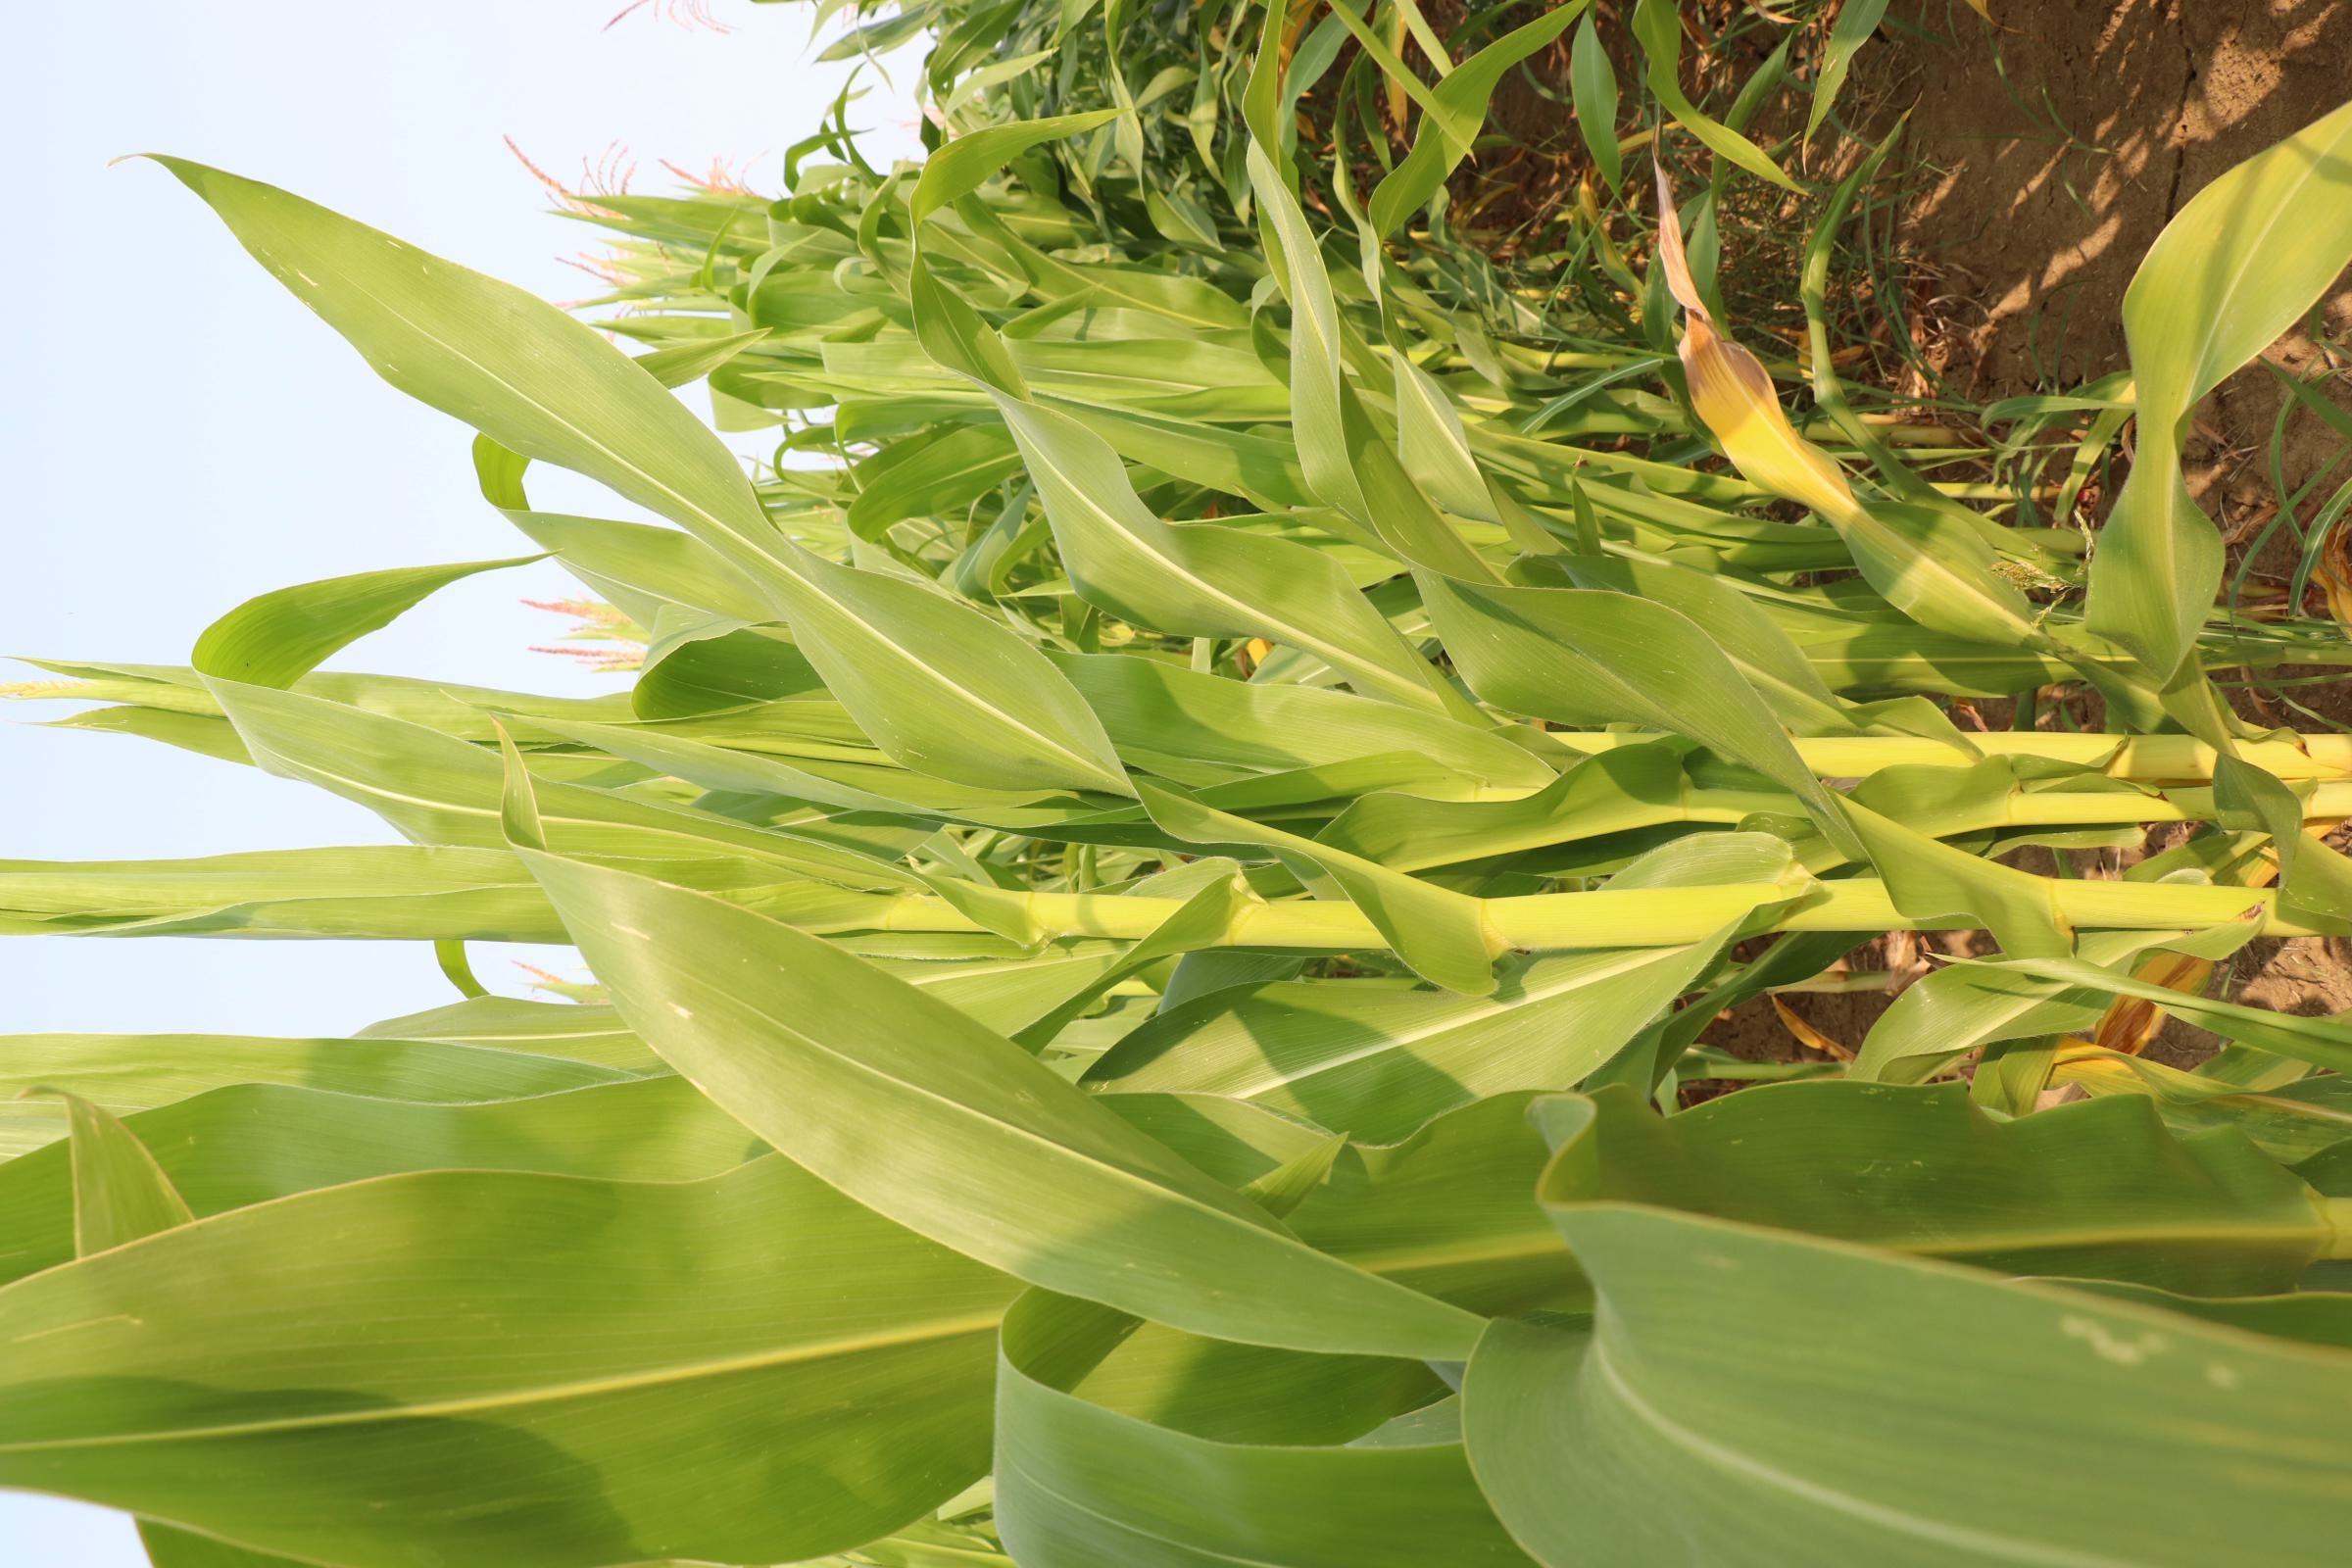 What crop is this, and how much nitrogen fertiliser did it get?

maize, no added nitrogen
